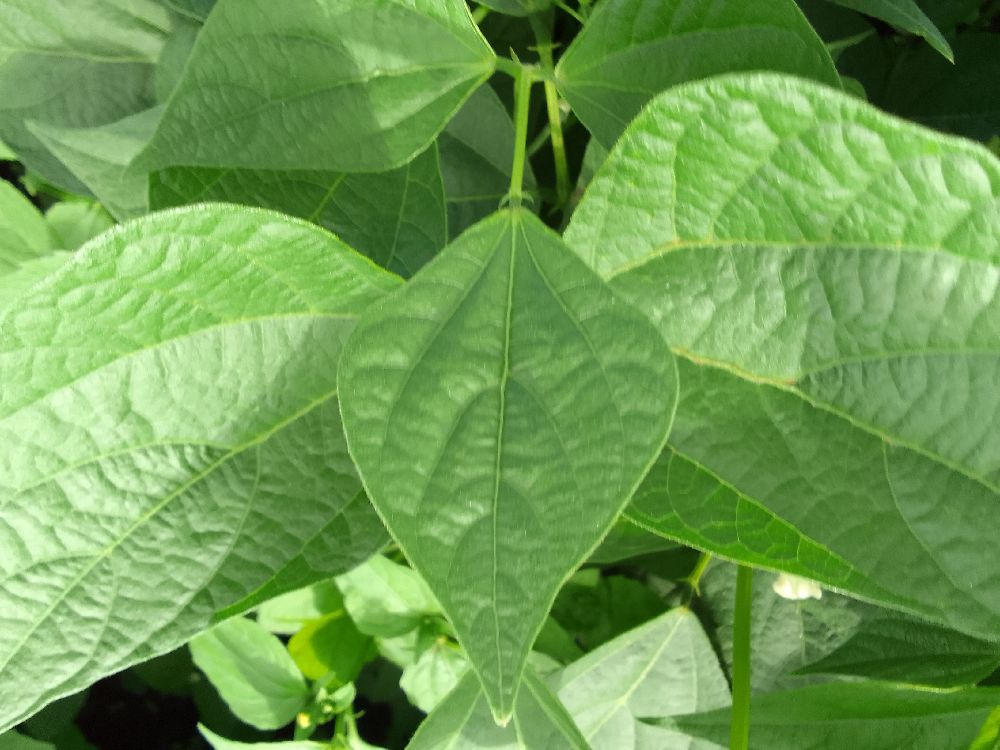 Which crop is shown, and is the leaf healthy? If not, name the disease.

common bean, healthy
